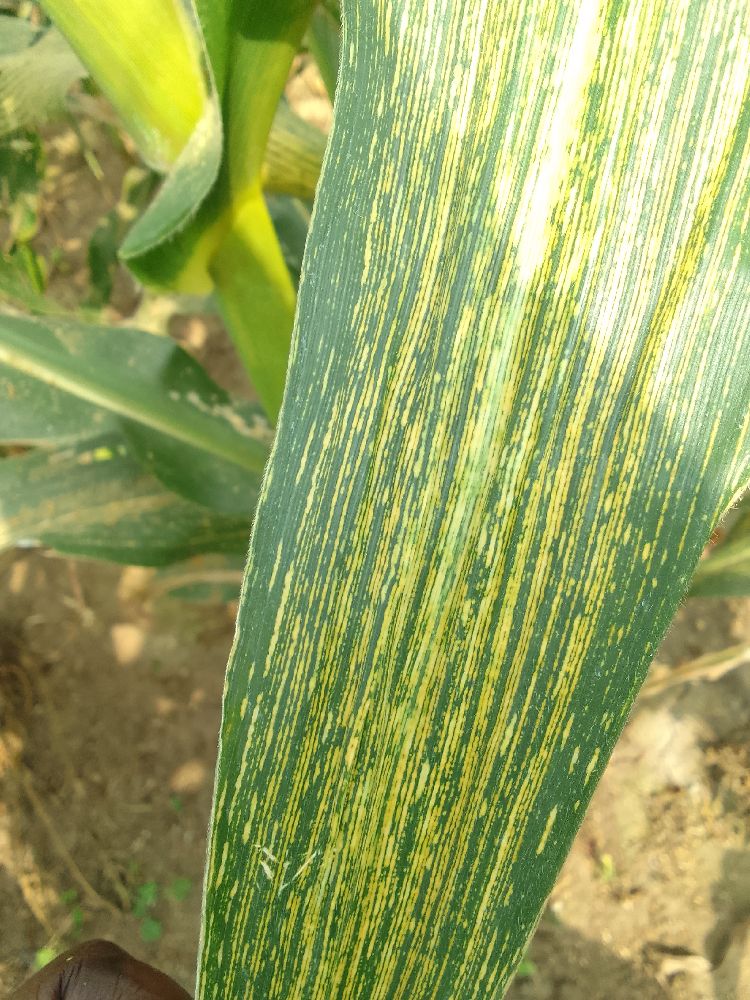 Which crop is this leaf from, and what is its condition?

maize, maize streak virus
